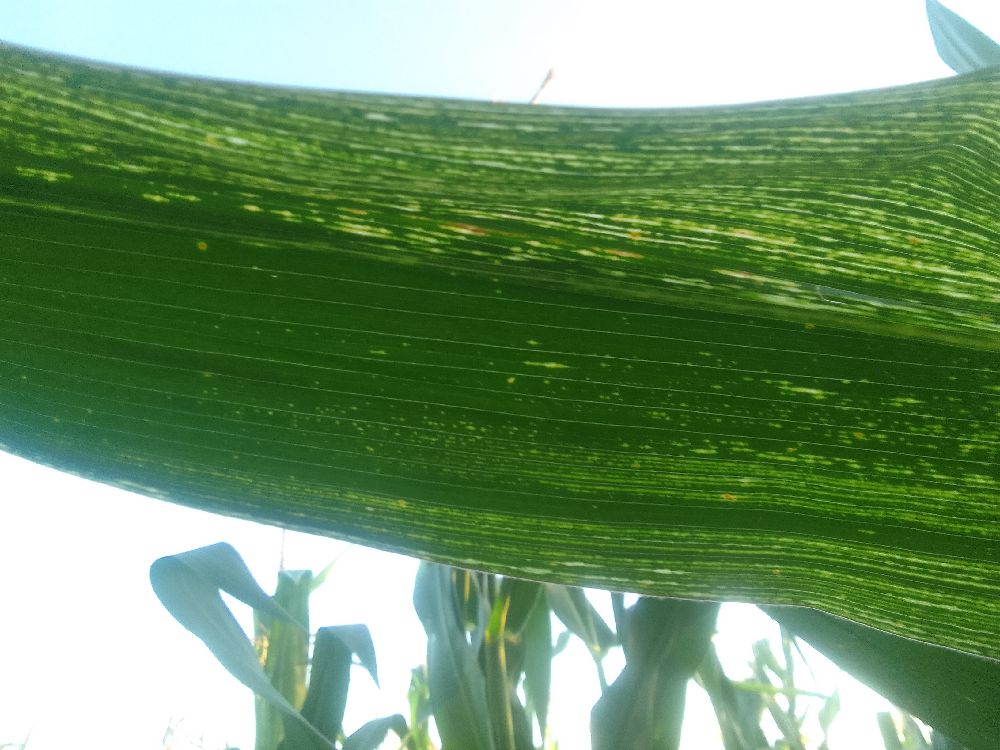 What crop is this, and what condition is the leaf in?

maize, maize streak virus
